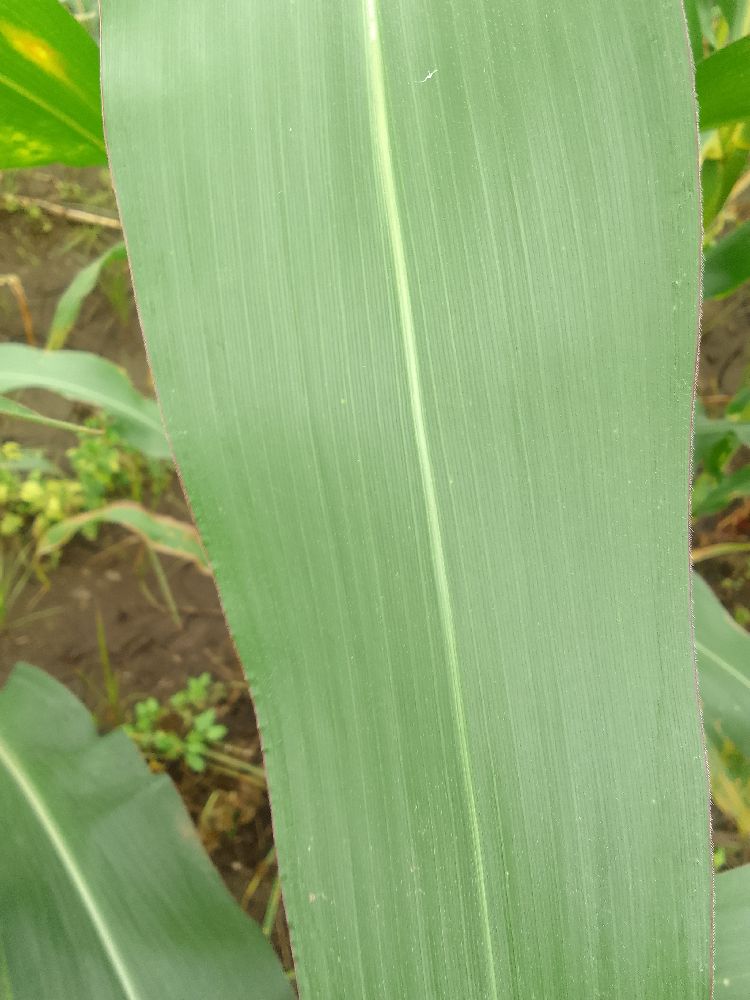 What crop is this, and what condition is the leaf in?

maize, healthy
